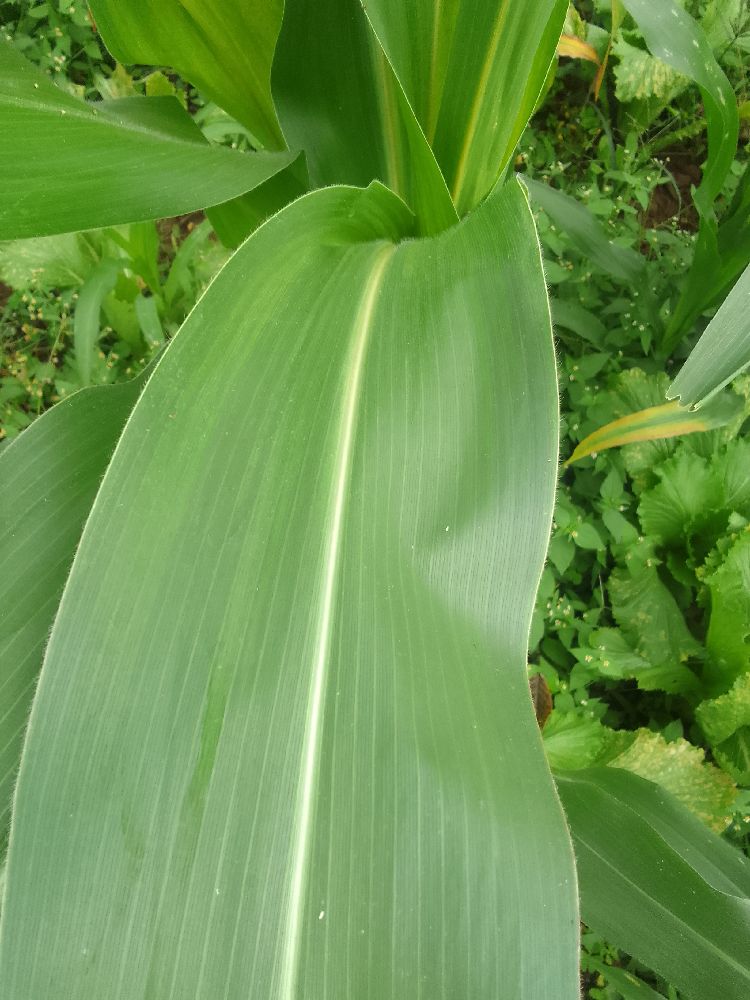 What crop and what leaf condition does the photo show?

maize, healthy
